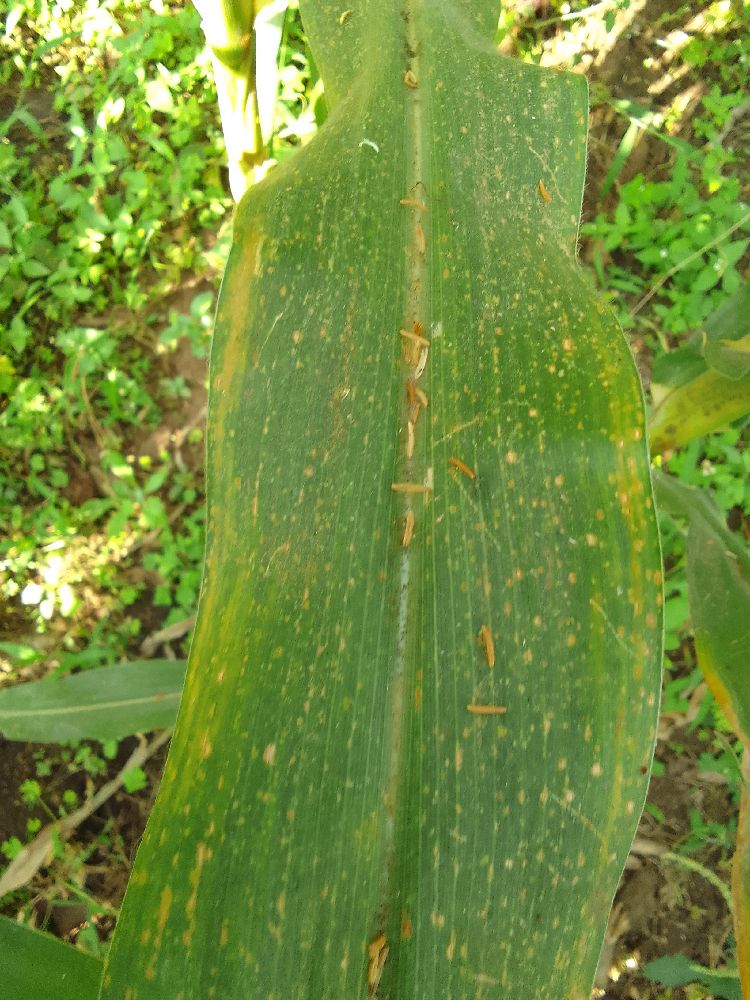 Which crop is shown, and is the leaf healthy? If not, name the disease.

maize, maize lethal necrosis
